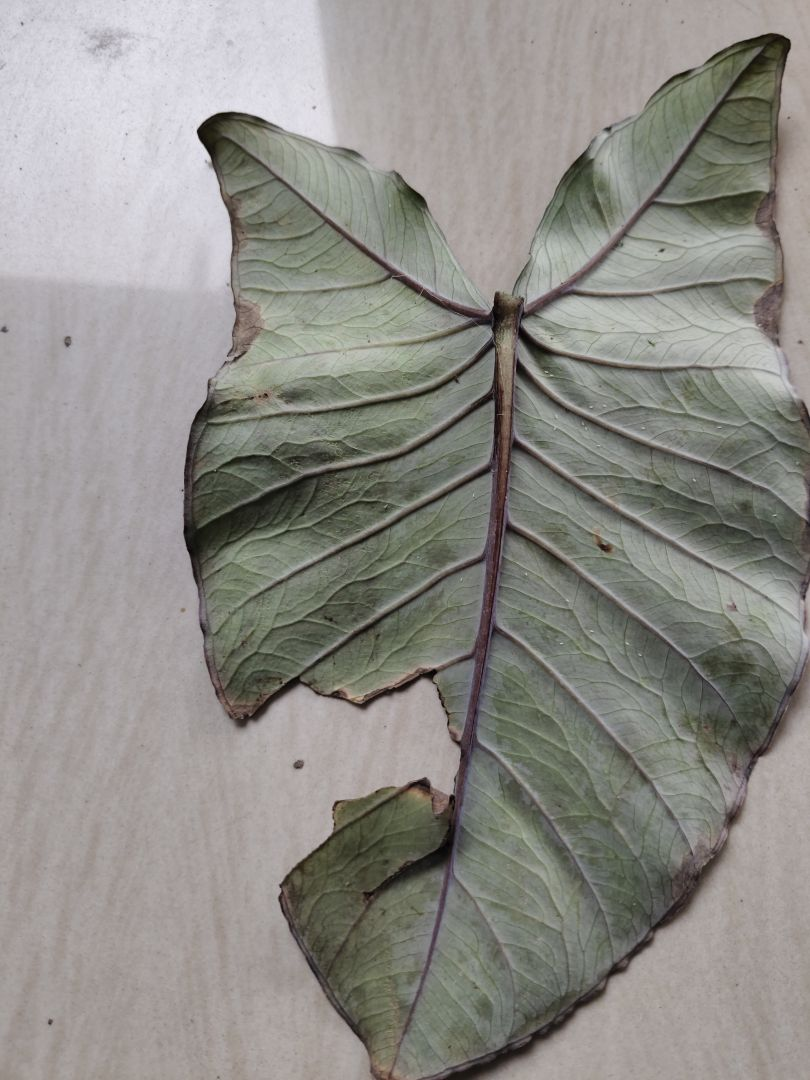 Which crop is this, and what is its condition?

taro, leaf blight
